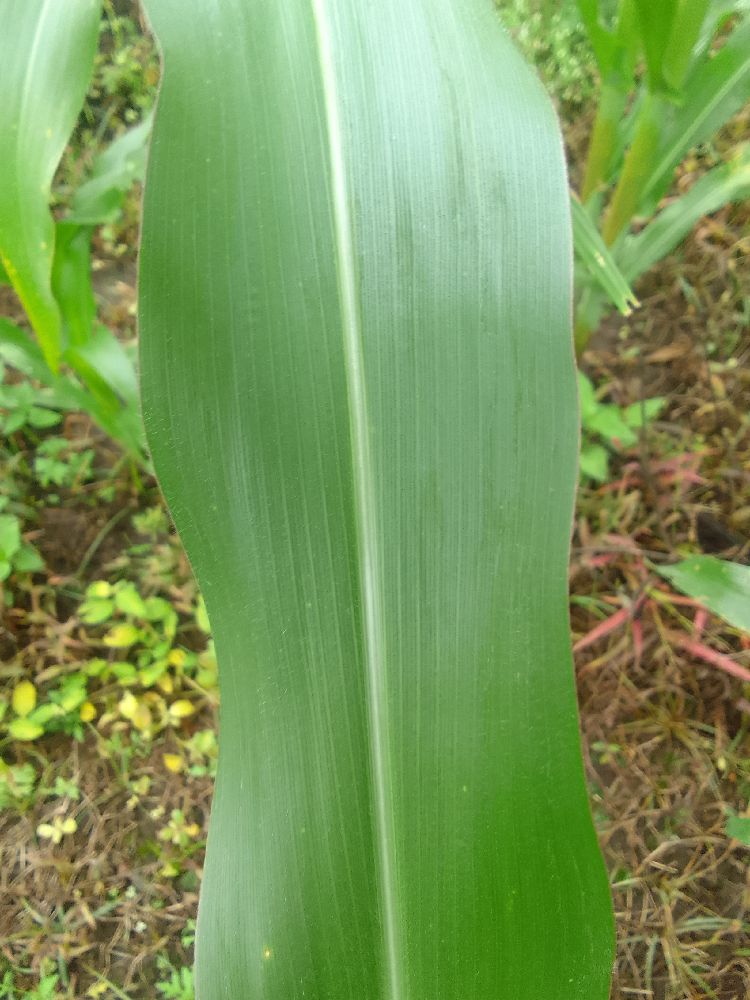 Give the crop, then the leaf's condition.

maize, healthy
